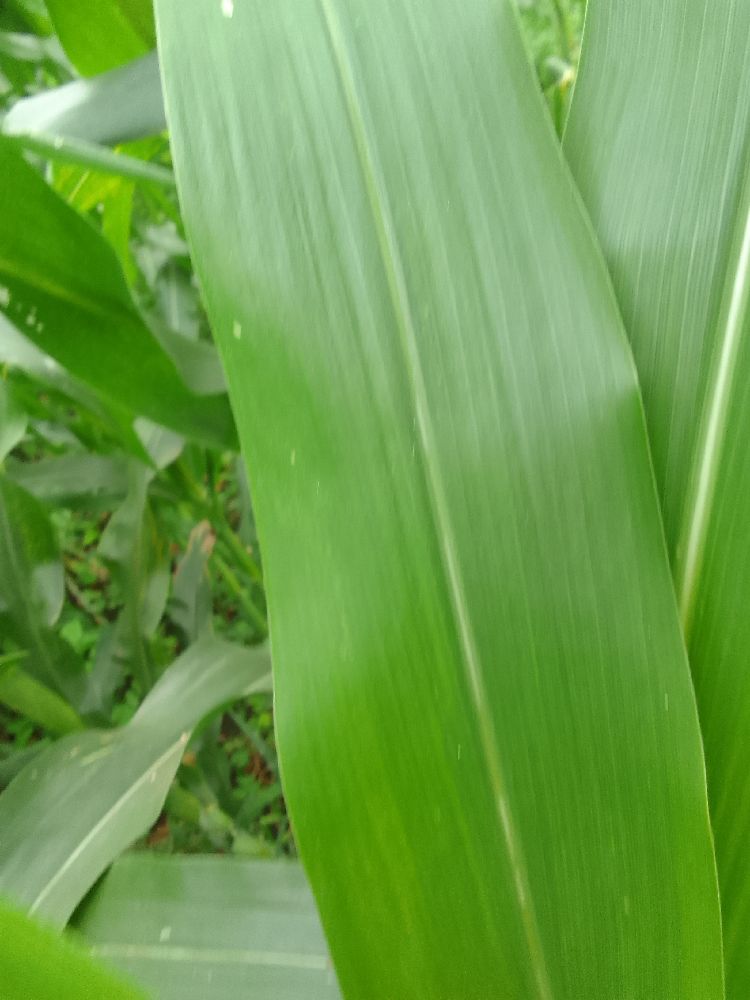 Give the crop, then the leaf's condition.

maize, healthy
